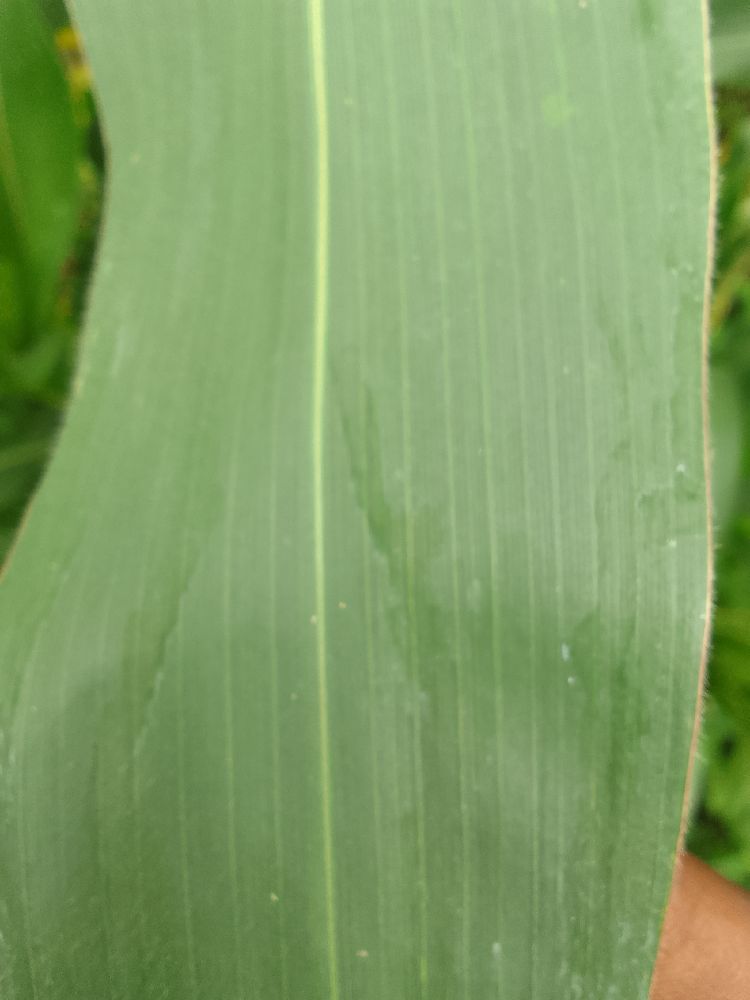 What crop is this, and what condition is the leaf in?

maize, healthy
